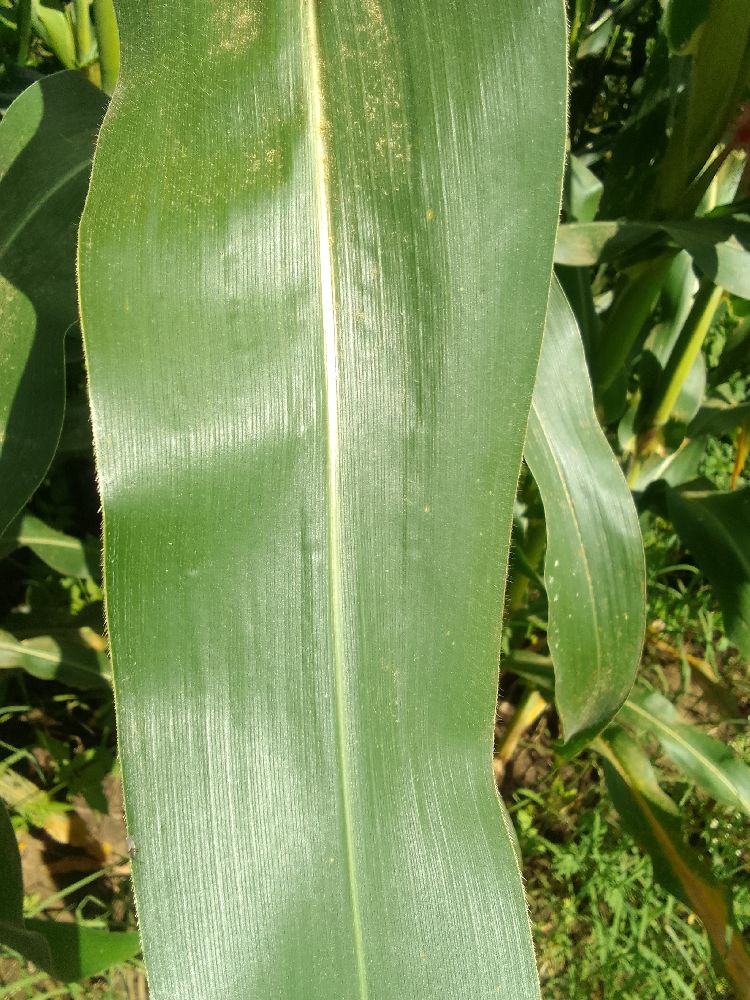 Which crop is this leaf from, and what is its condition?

maize, healthy
